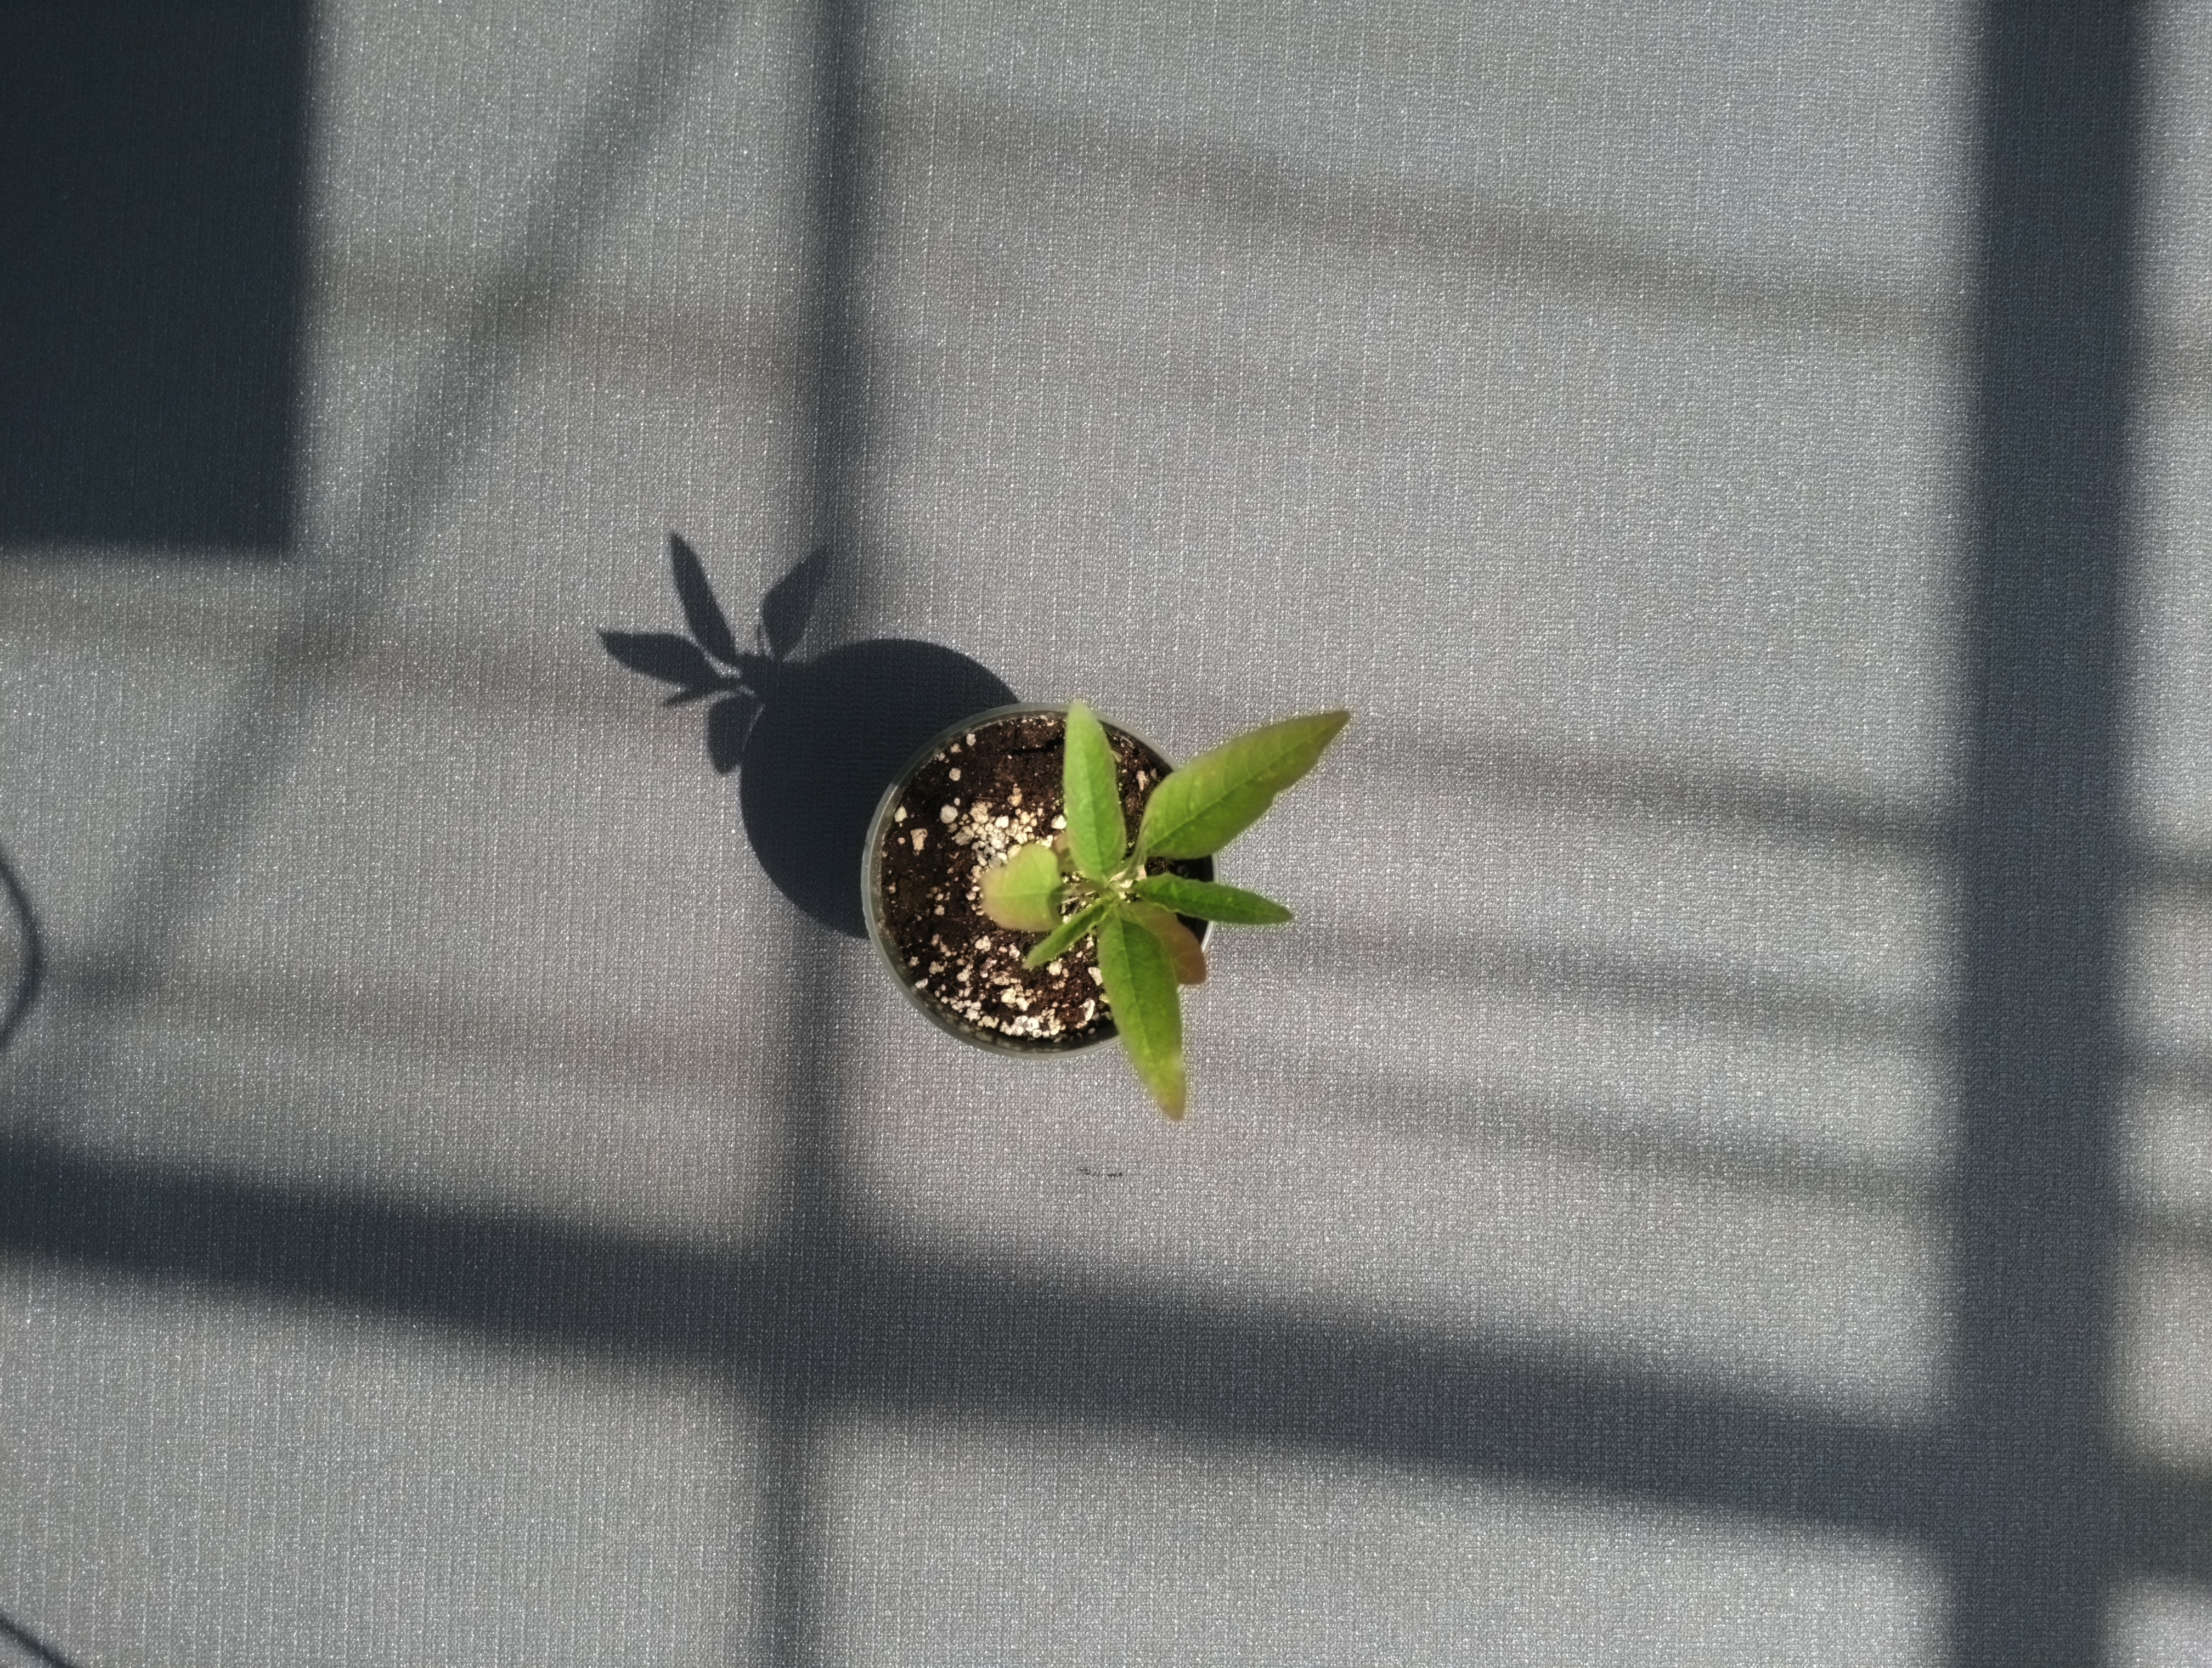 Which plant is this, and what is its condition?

waterhemp, chlorosis only
